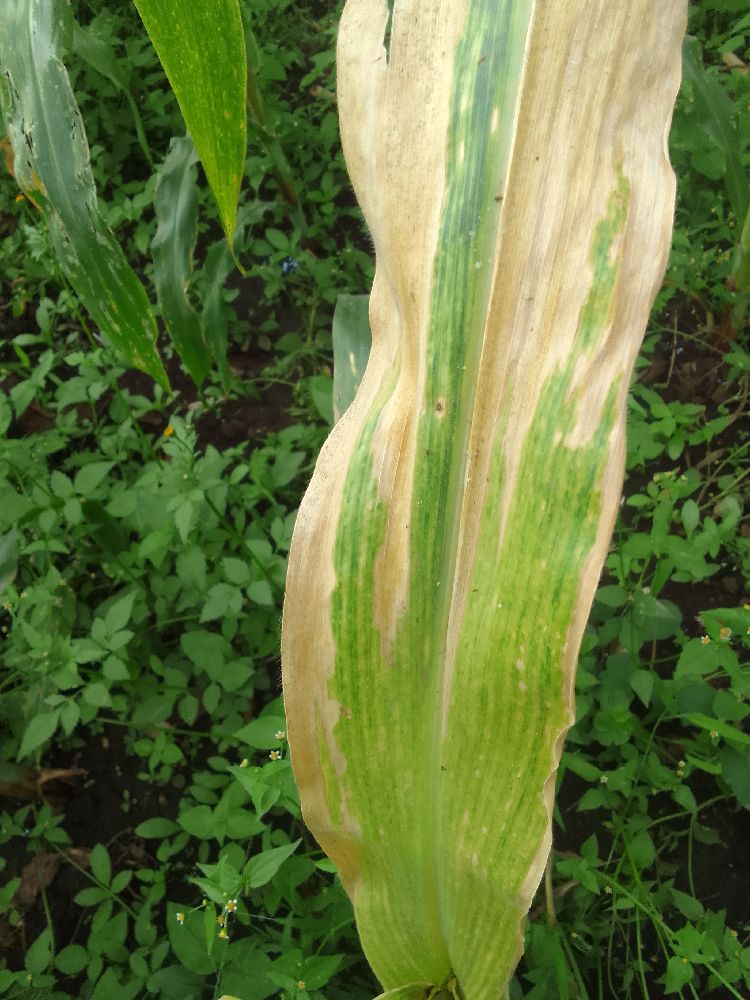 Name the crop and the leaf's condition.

maize, maize lethal necrosis
